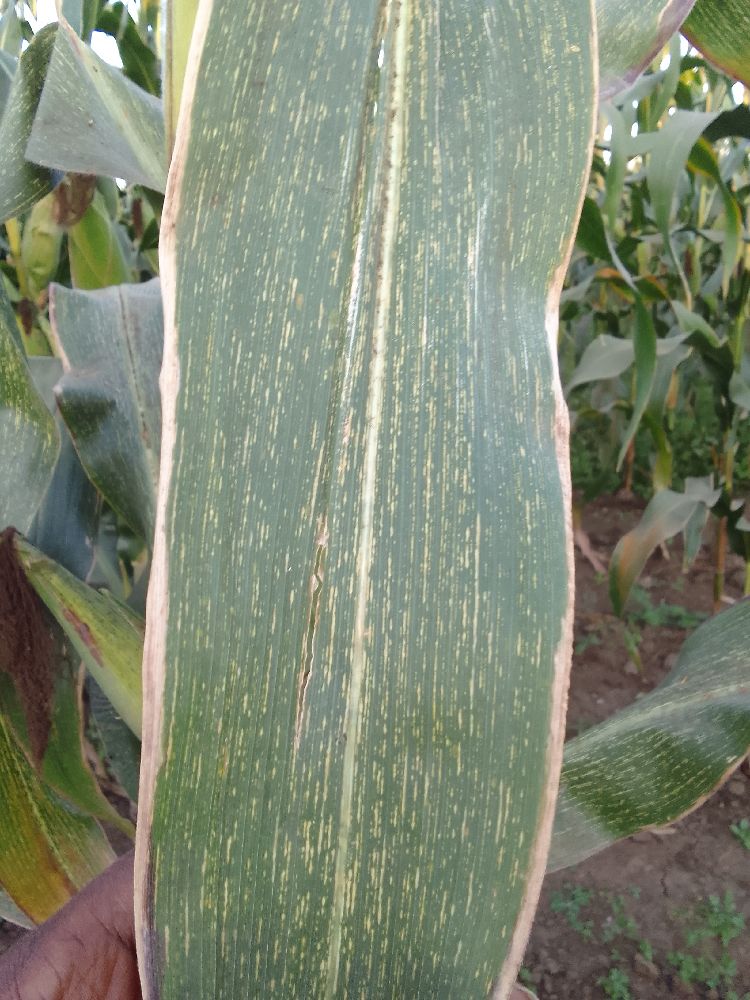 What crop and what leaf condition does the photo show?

maize, maize streak virus
